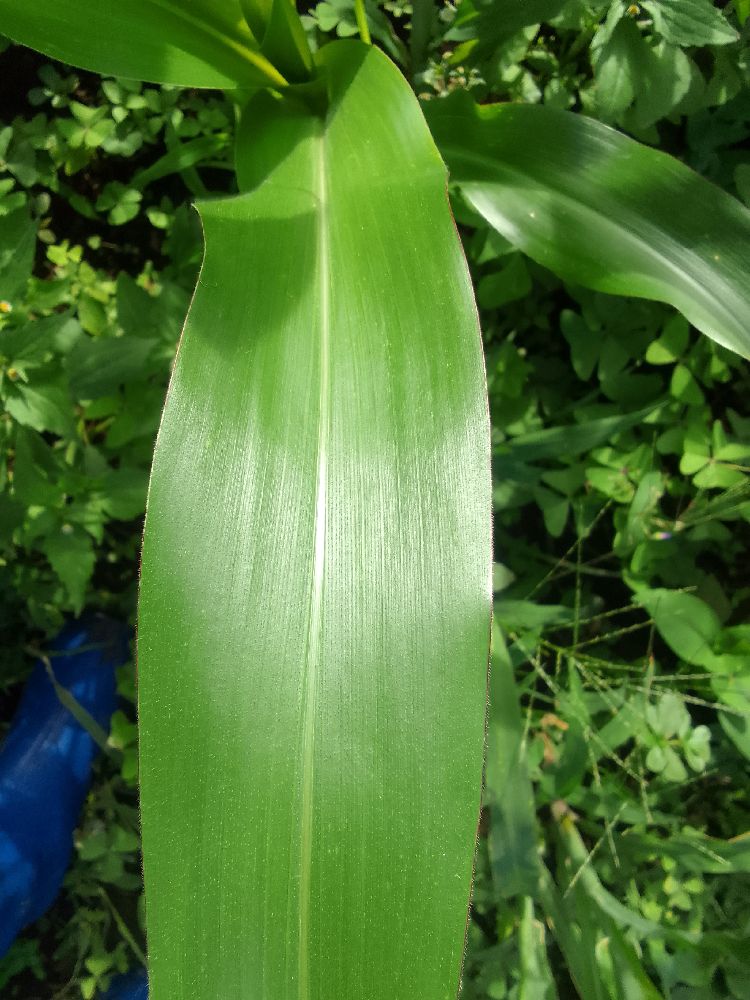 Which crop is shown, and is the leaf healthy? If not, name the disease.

maize, healthy
